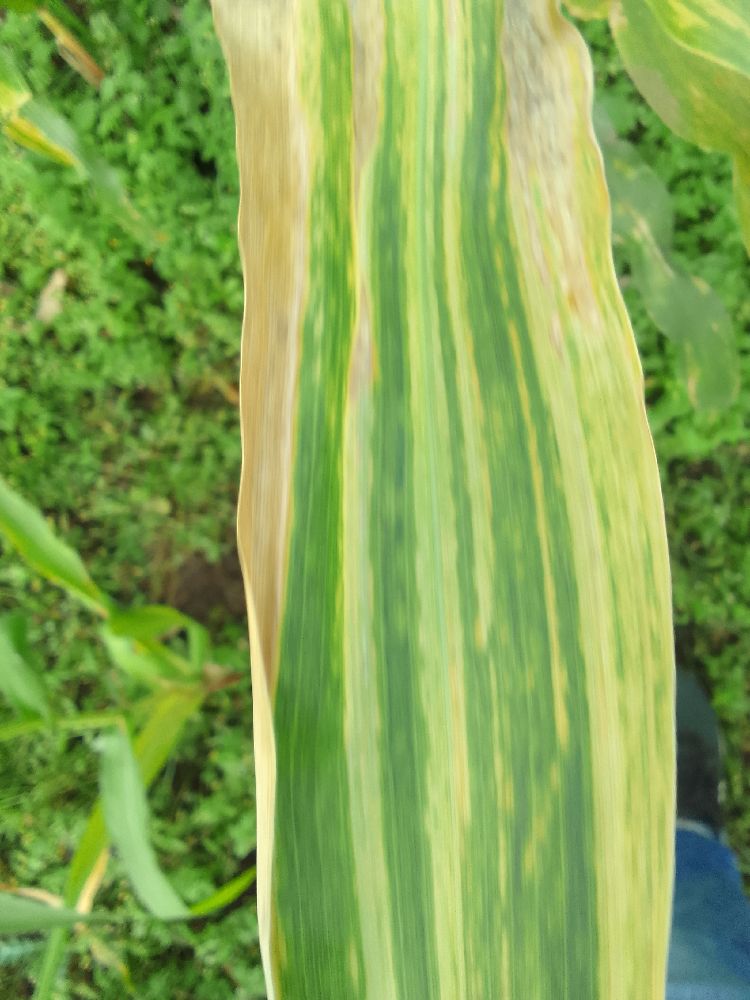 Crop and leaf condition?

maize, maize lethal necrosis
